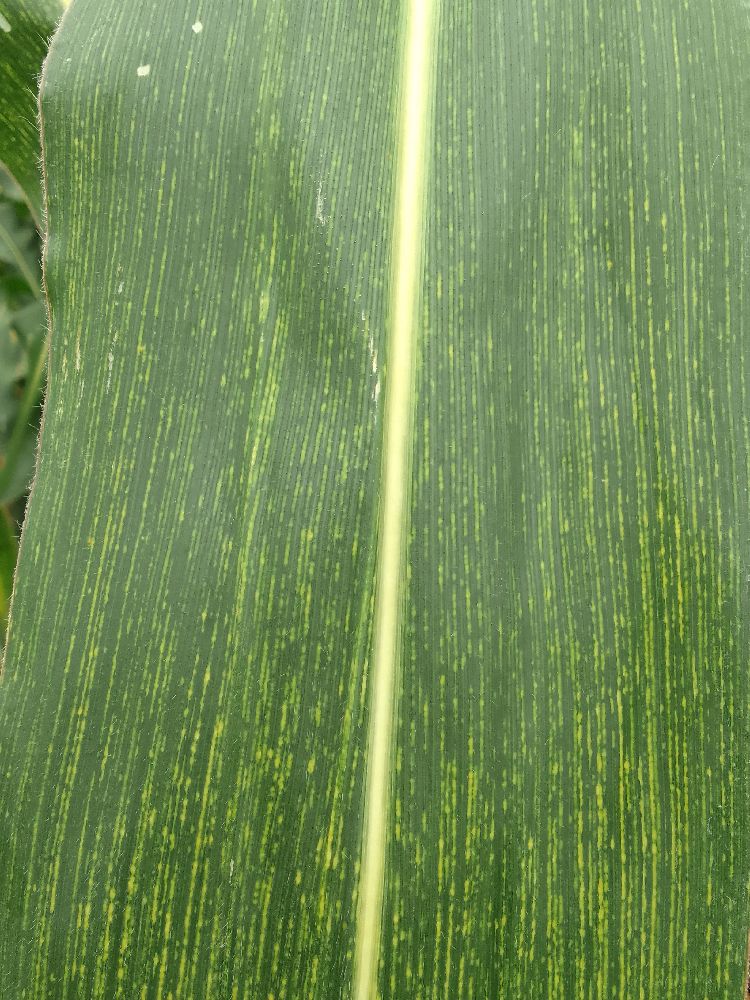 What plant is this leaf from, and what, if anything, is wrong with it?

maize, maize streak virus
